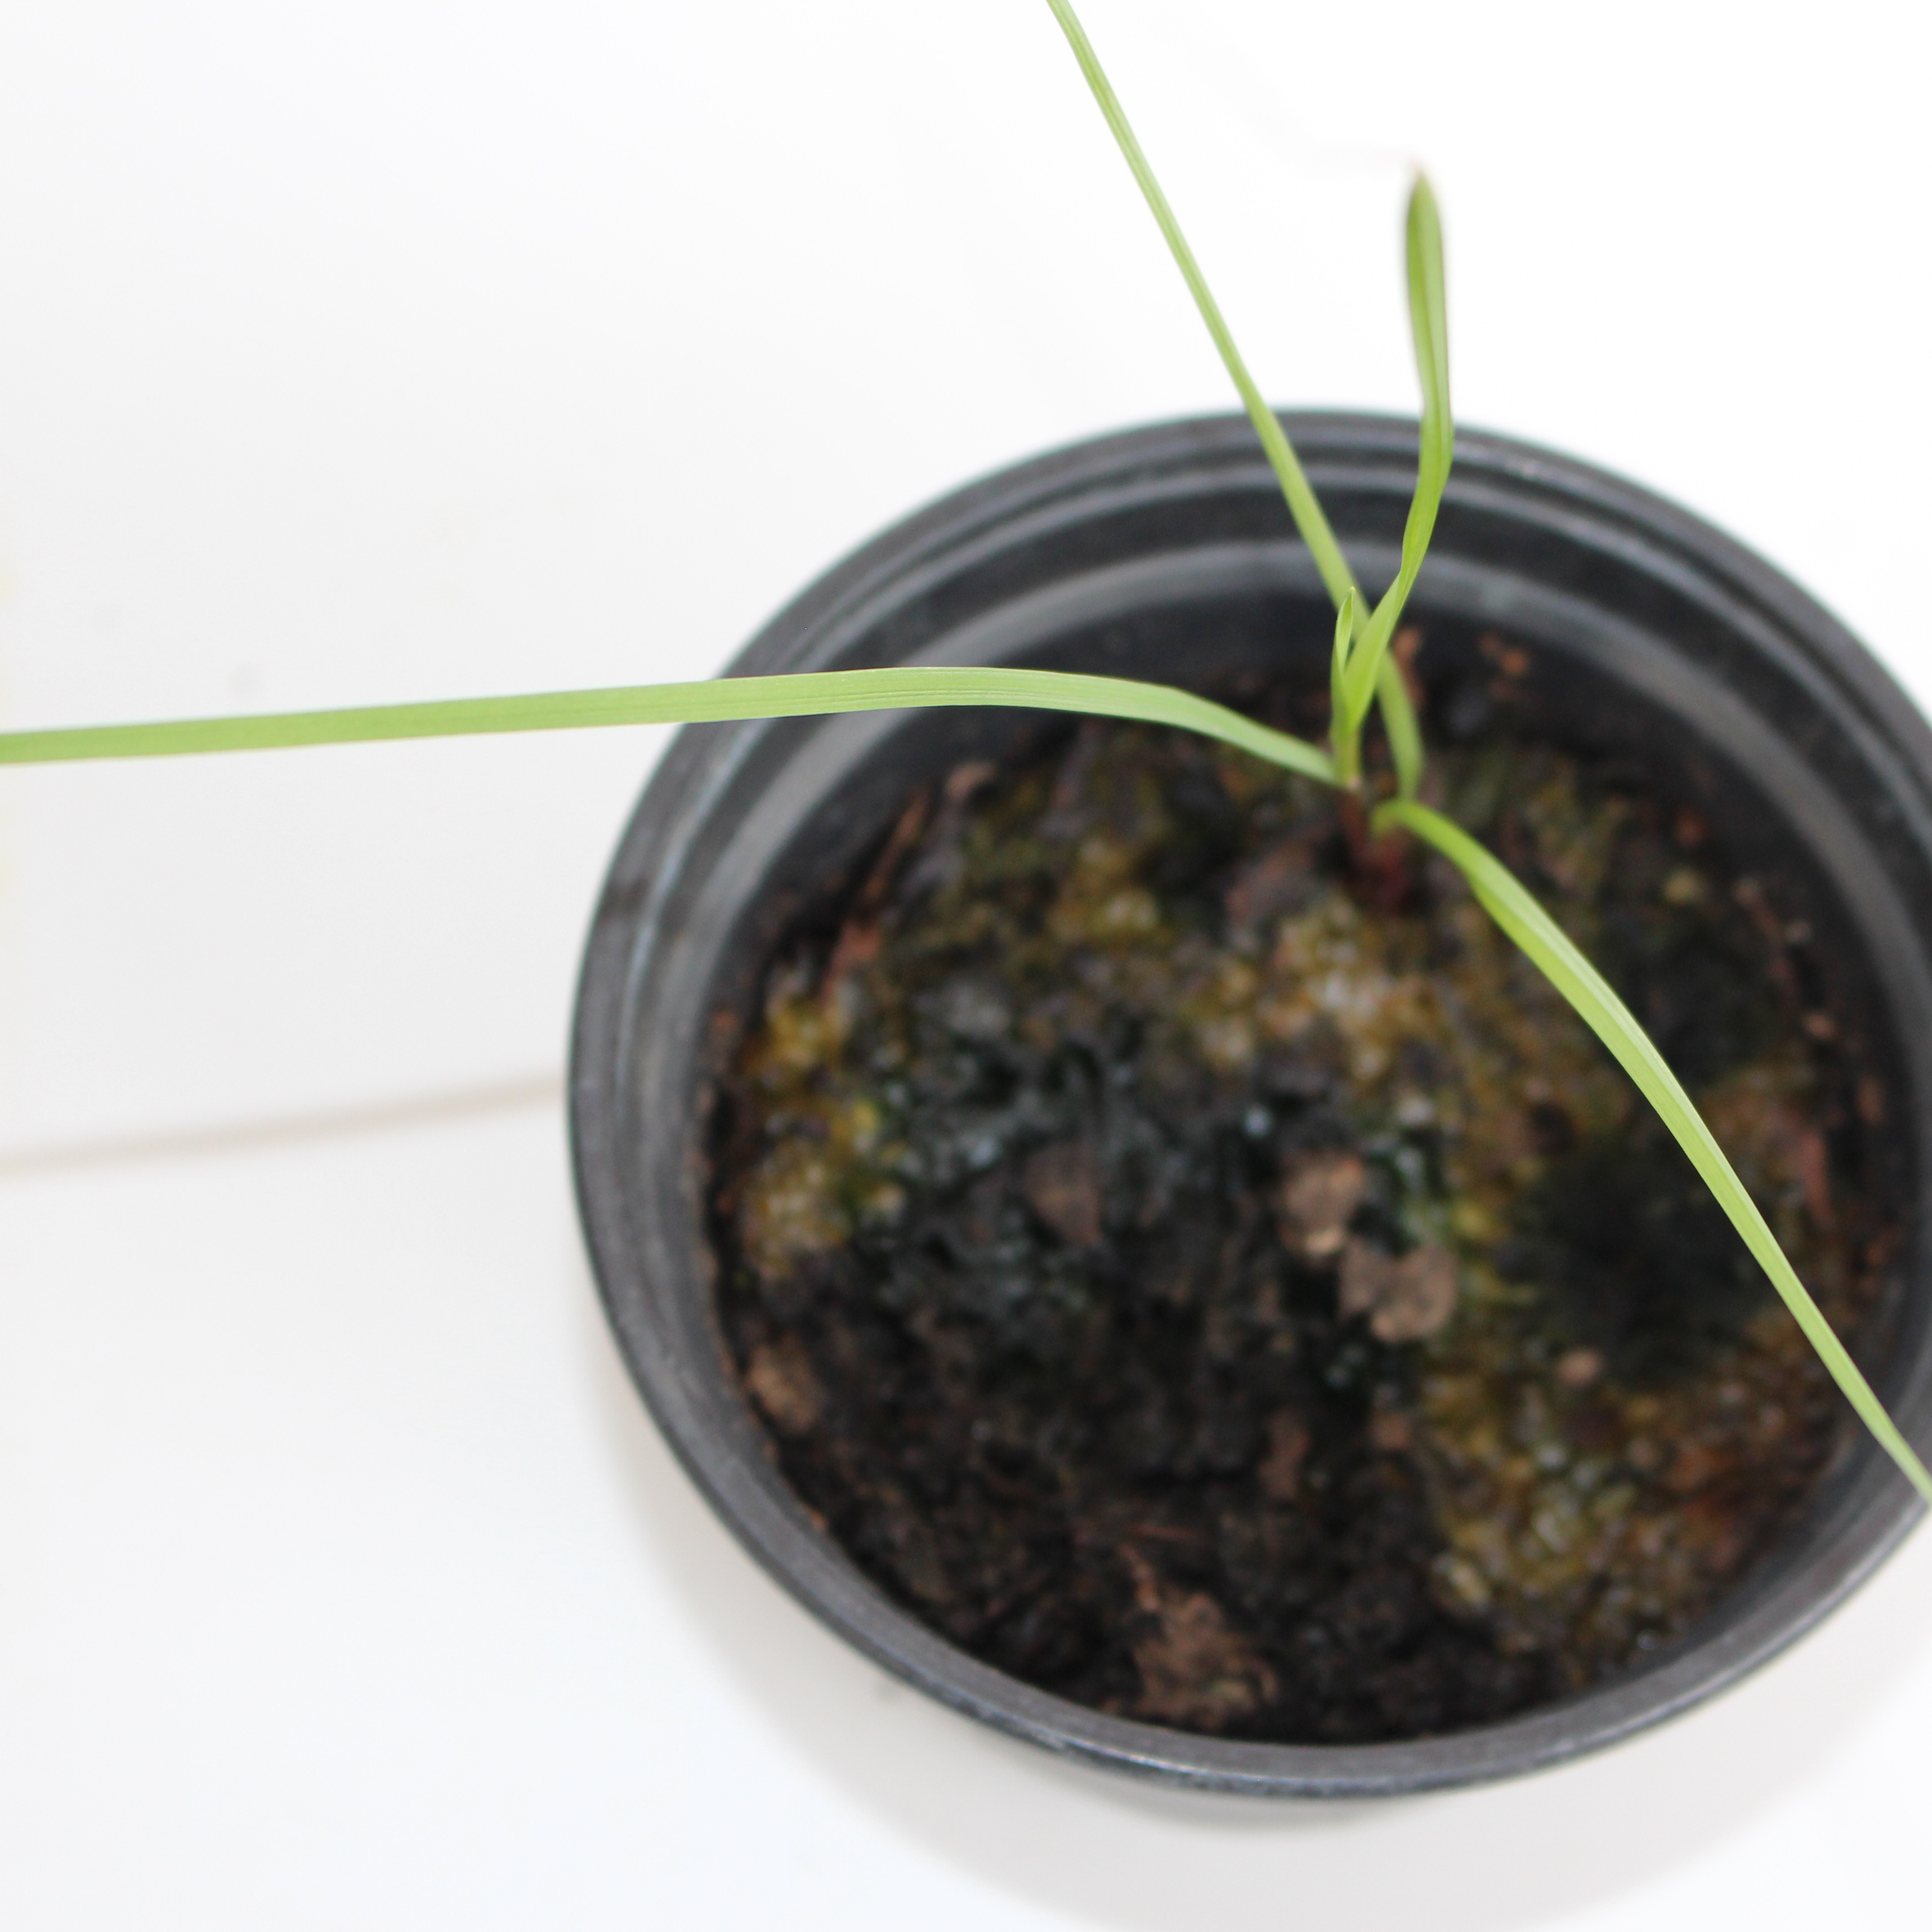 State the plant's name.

Lolium multiflorum
